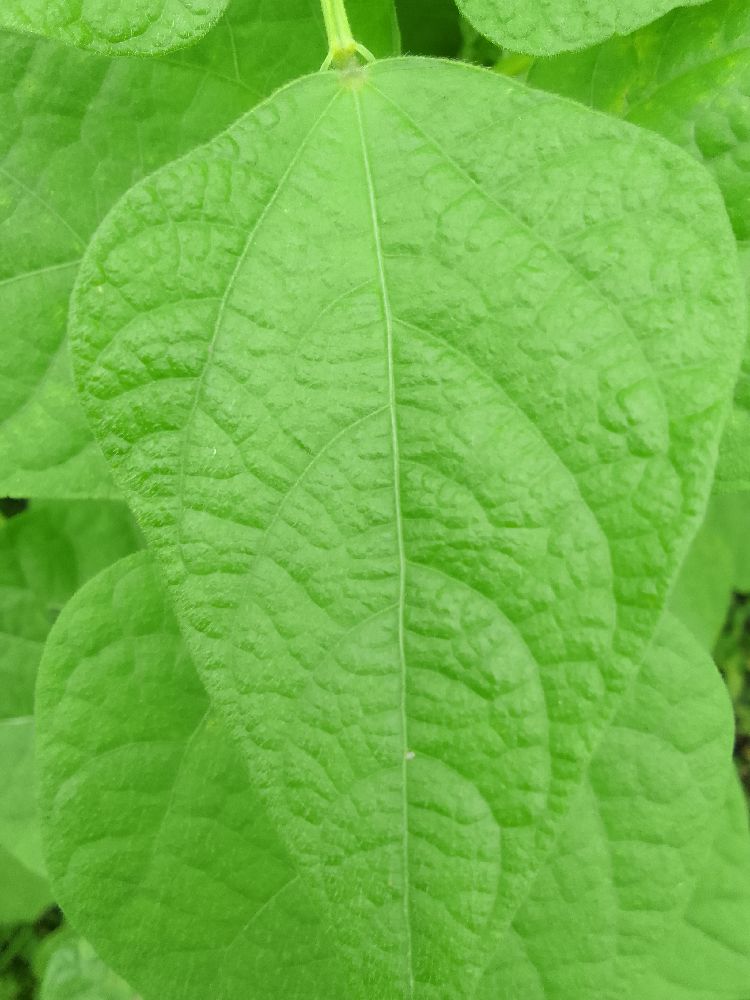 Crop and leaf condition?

common bean, healthy
